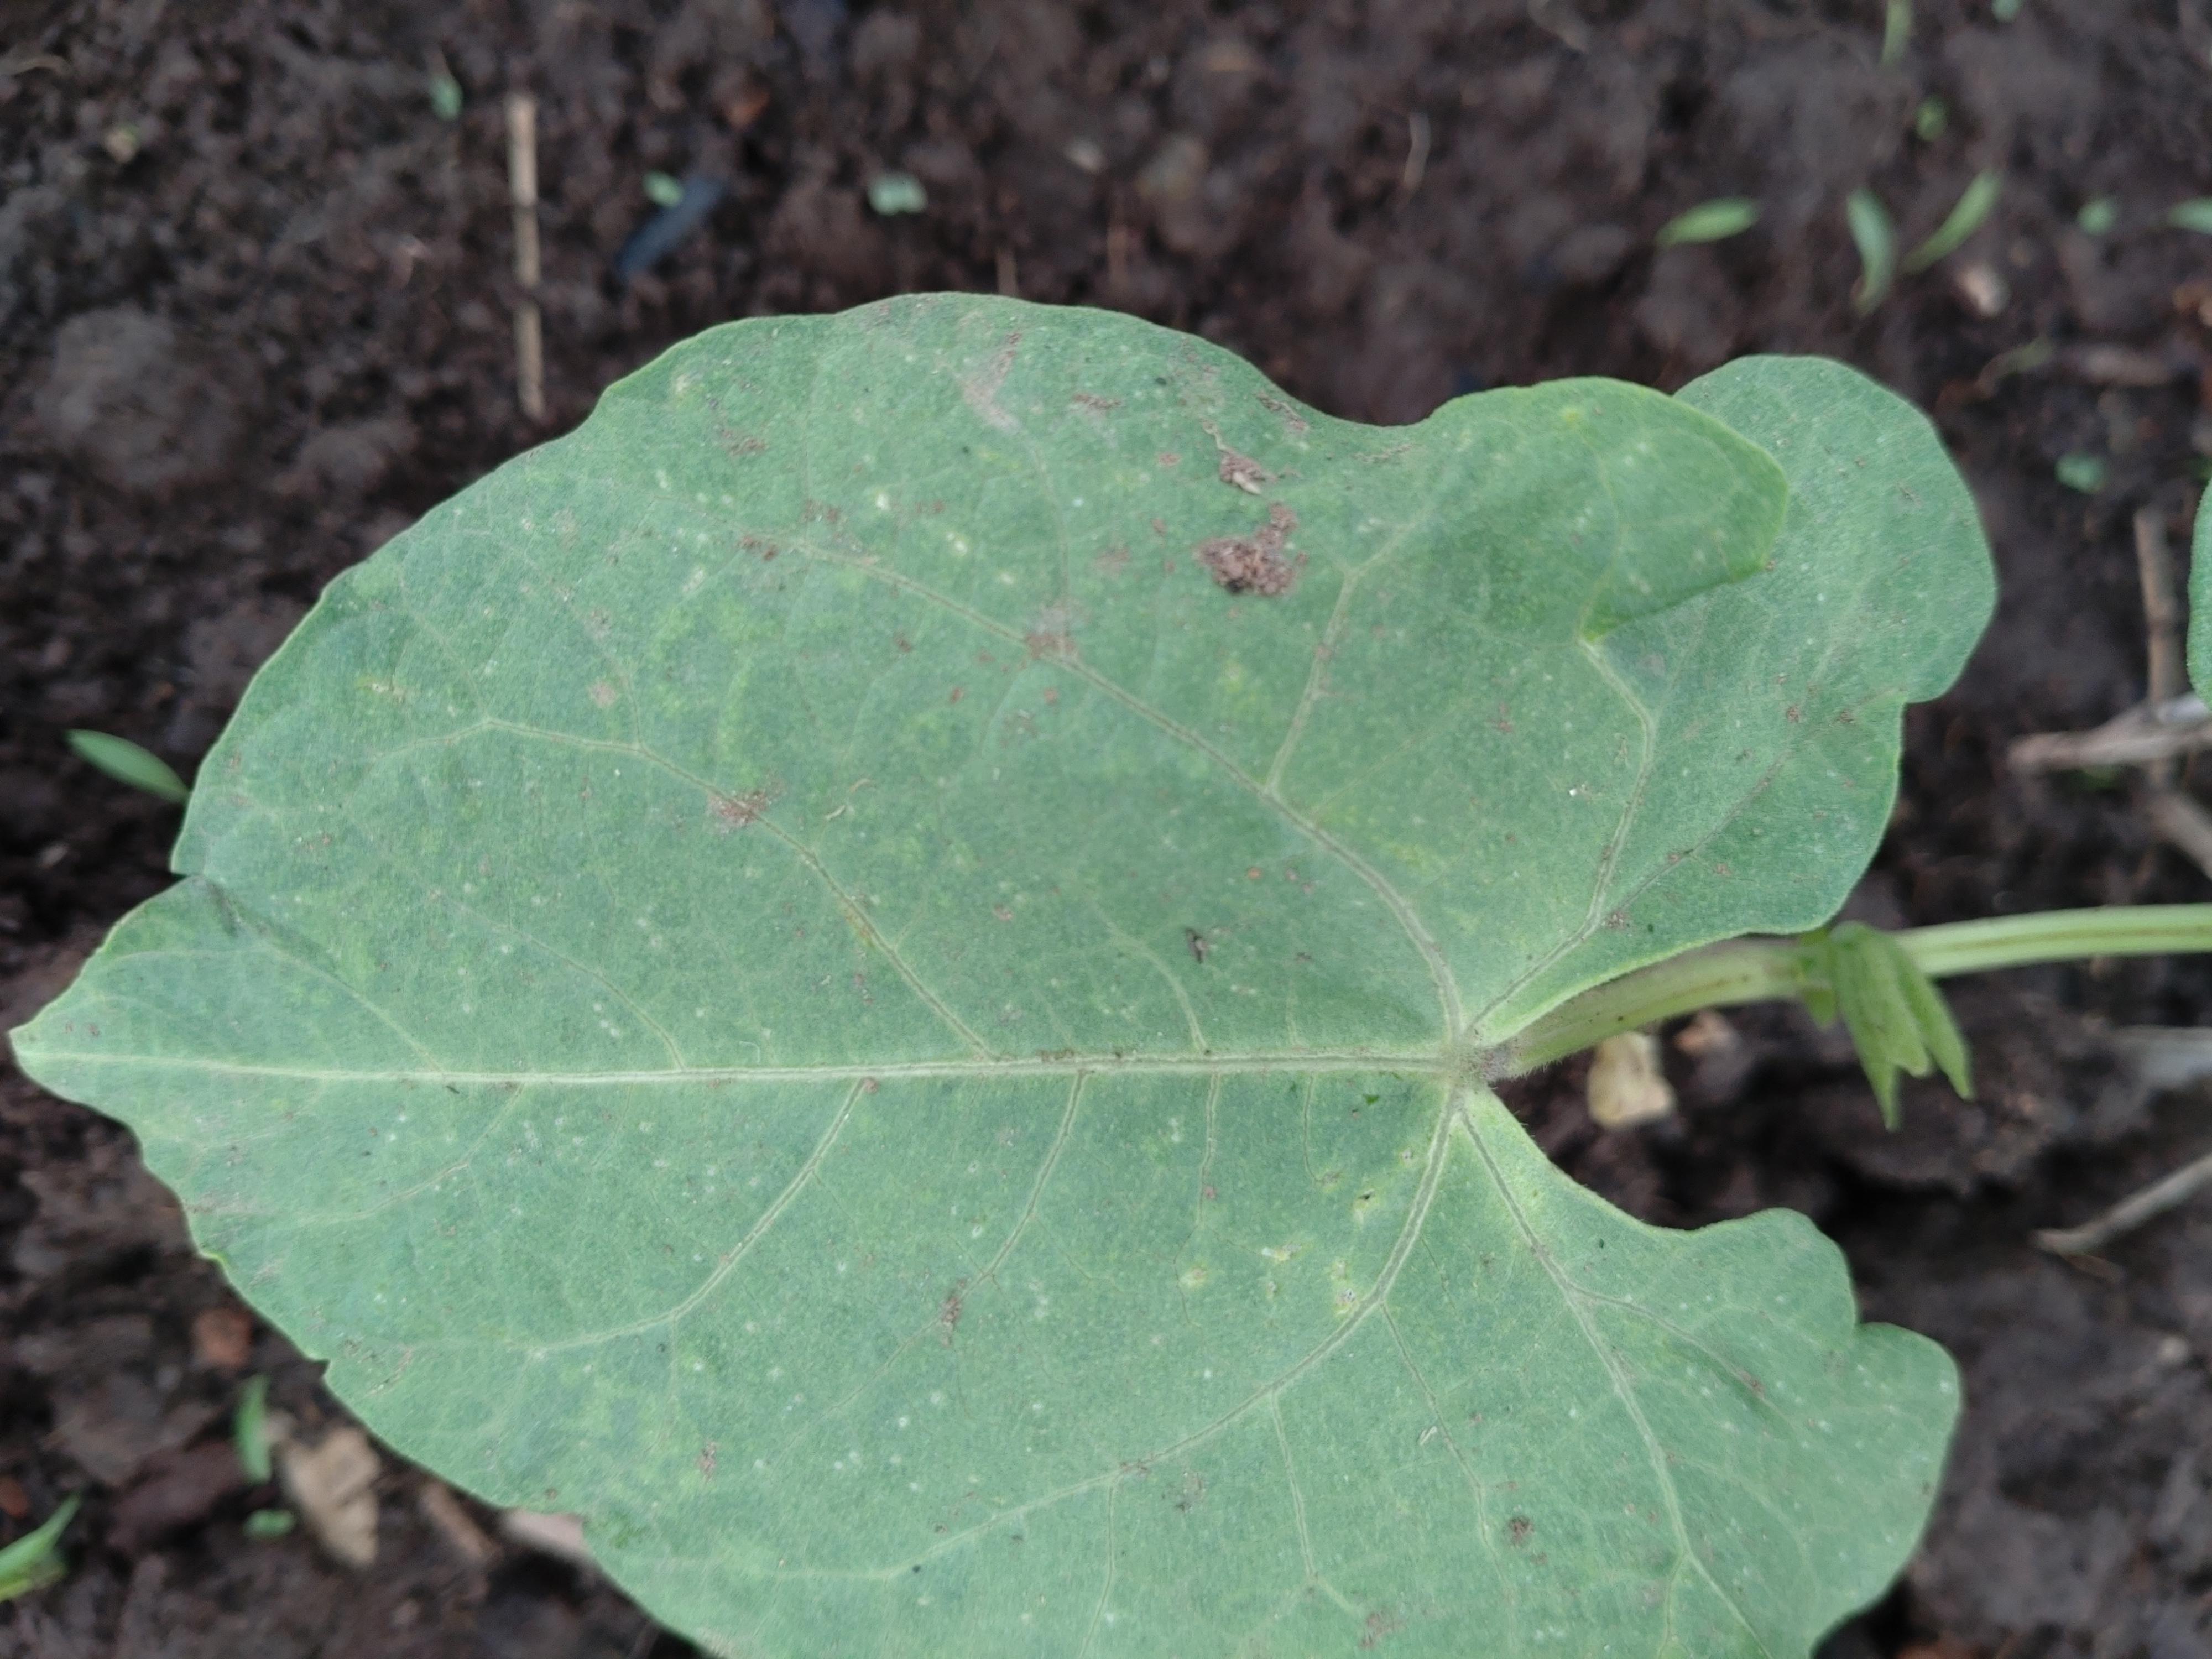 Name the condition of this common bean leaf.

healthy
